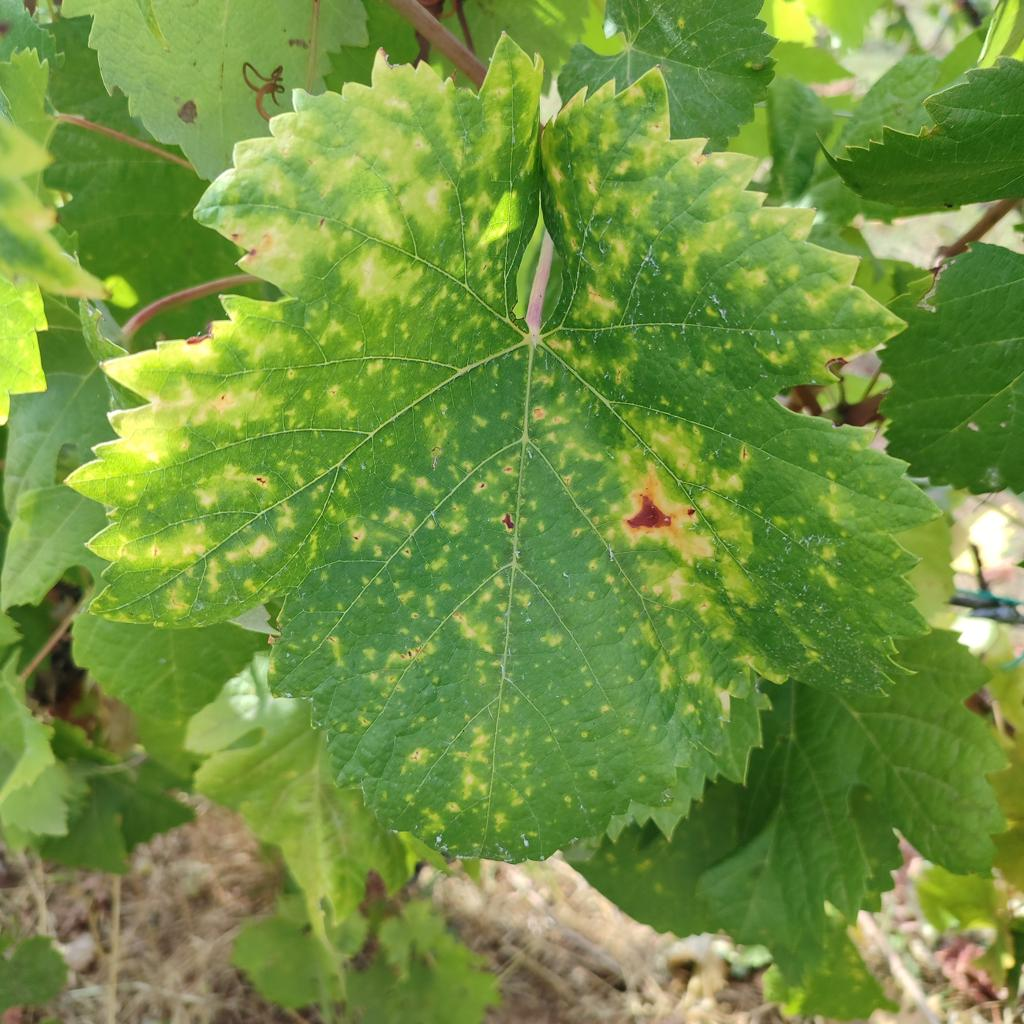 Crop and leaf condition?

grapevine, esca complex
